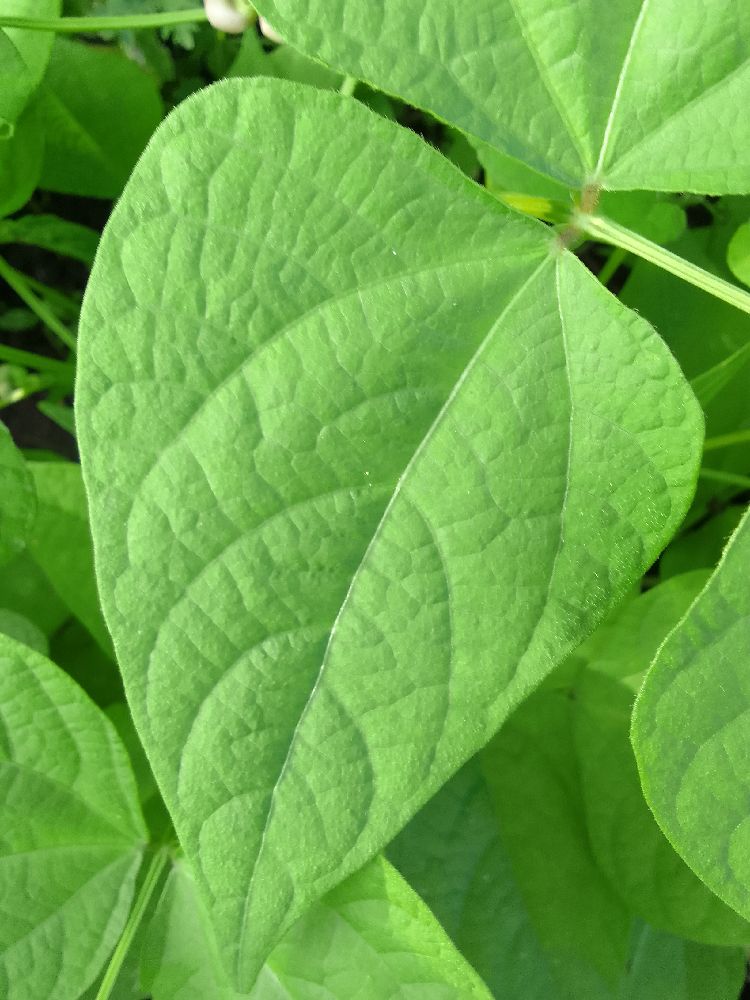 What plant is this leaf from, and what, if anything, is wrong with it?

common bean, healthy
